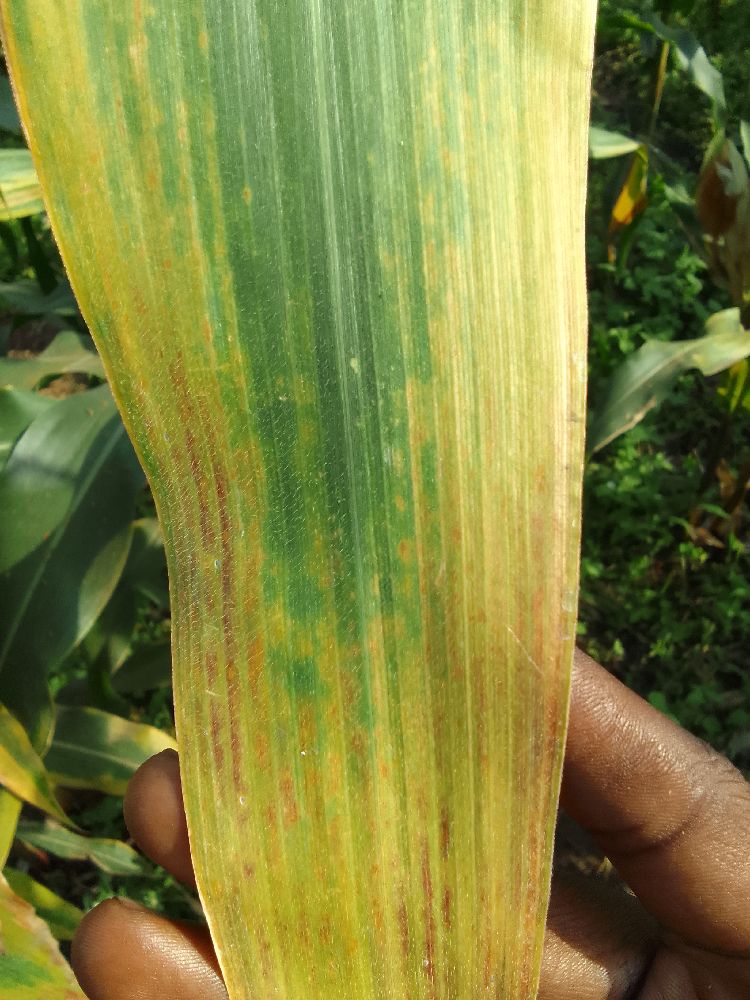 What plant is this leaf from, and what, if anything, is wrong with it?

maize, maize lethal necrosis
